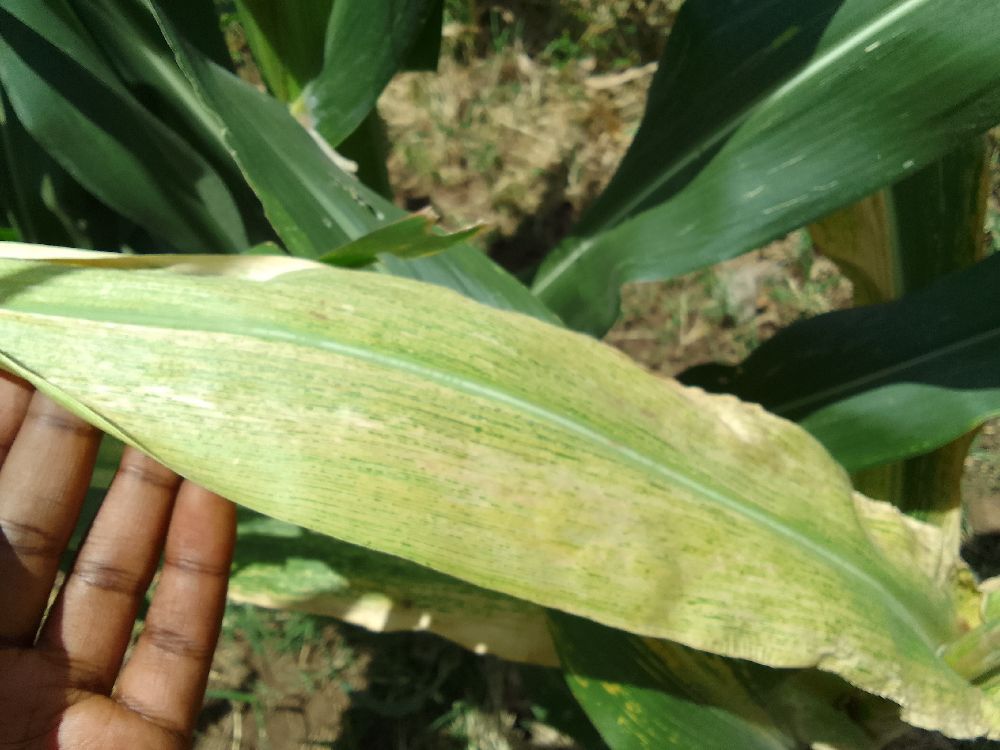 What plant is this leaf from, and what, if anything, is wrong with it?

maize, maize lethal necrosis
